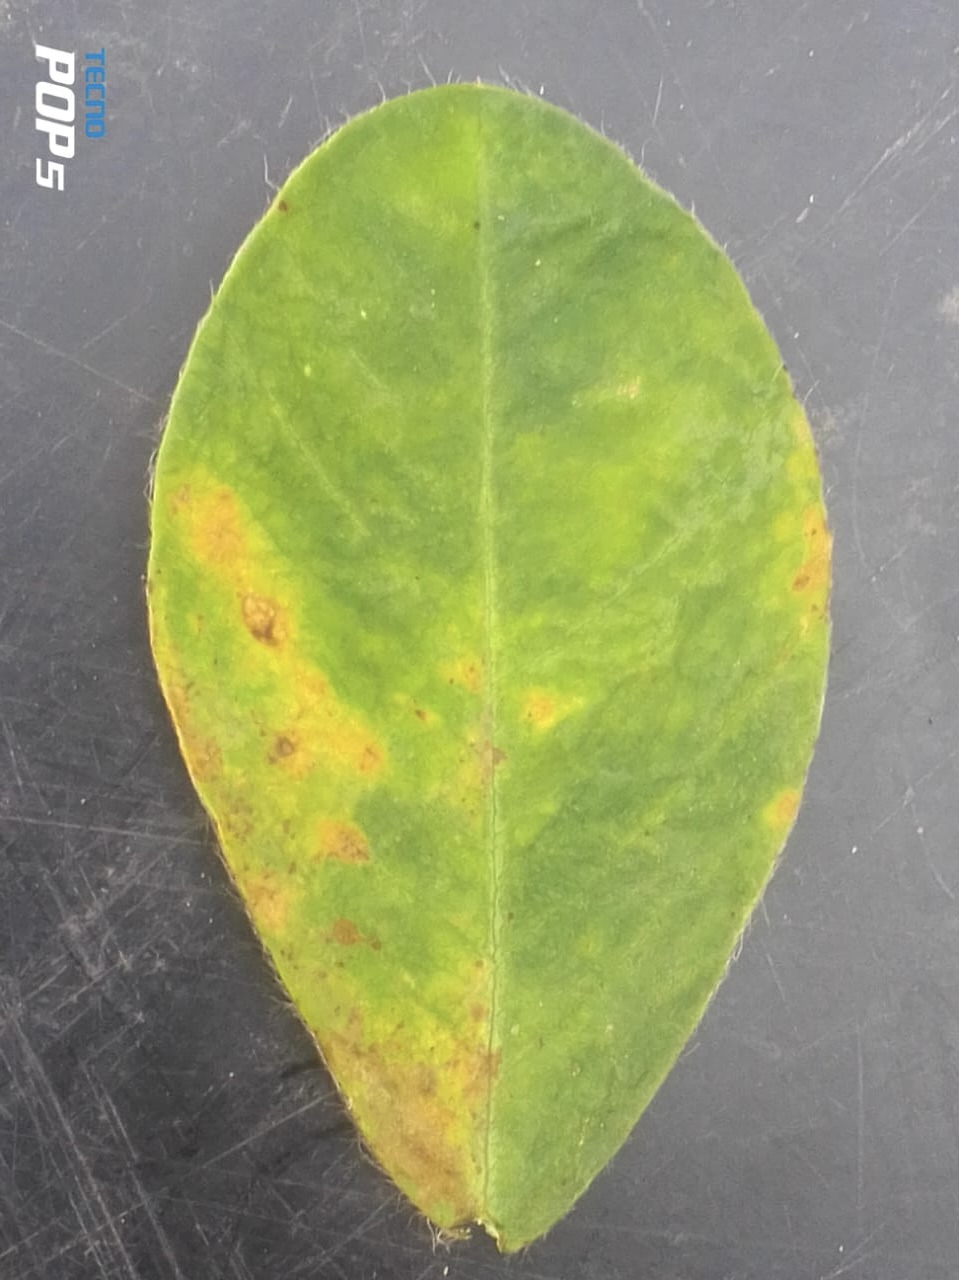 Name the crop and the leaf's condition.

peanut, passalora arachidicola
